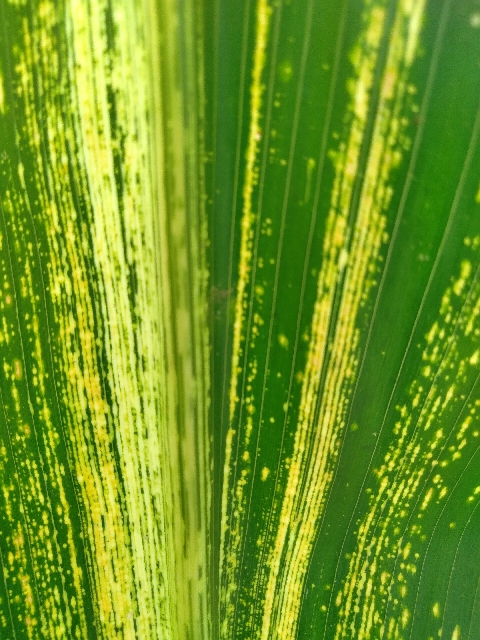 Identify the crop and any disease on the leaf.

maize, maize streak virus
